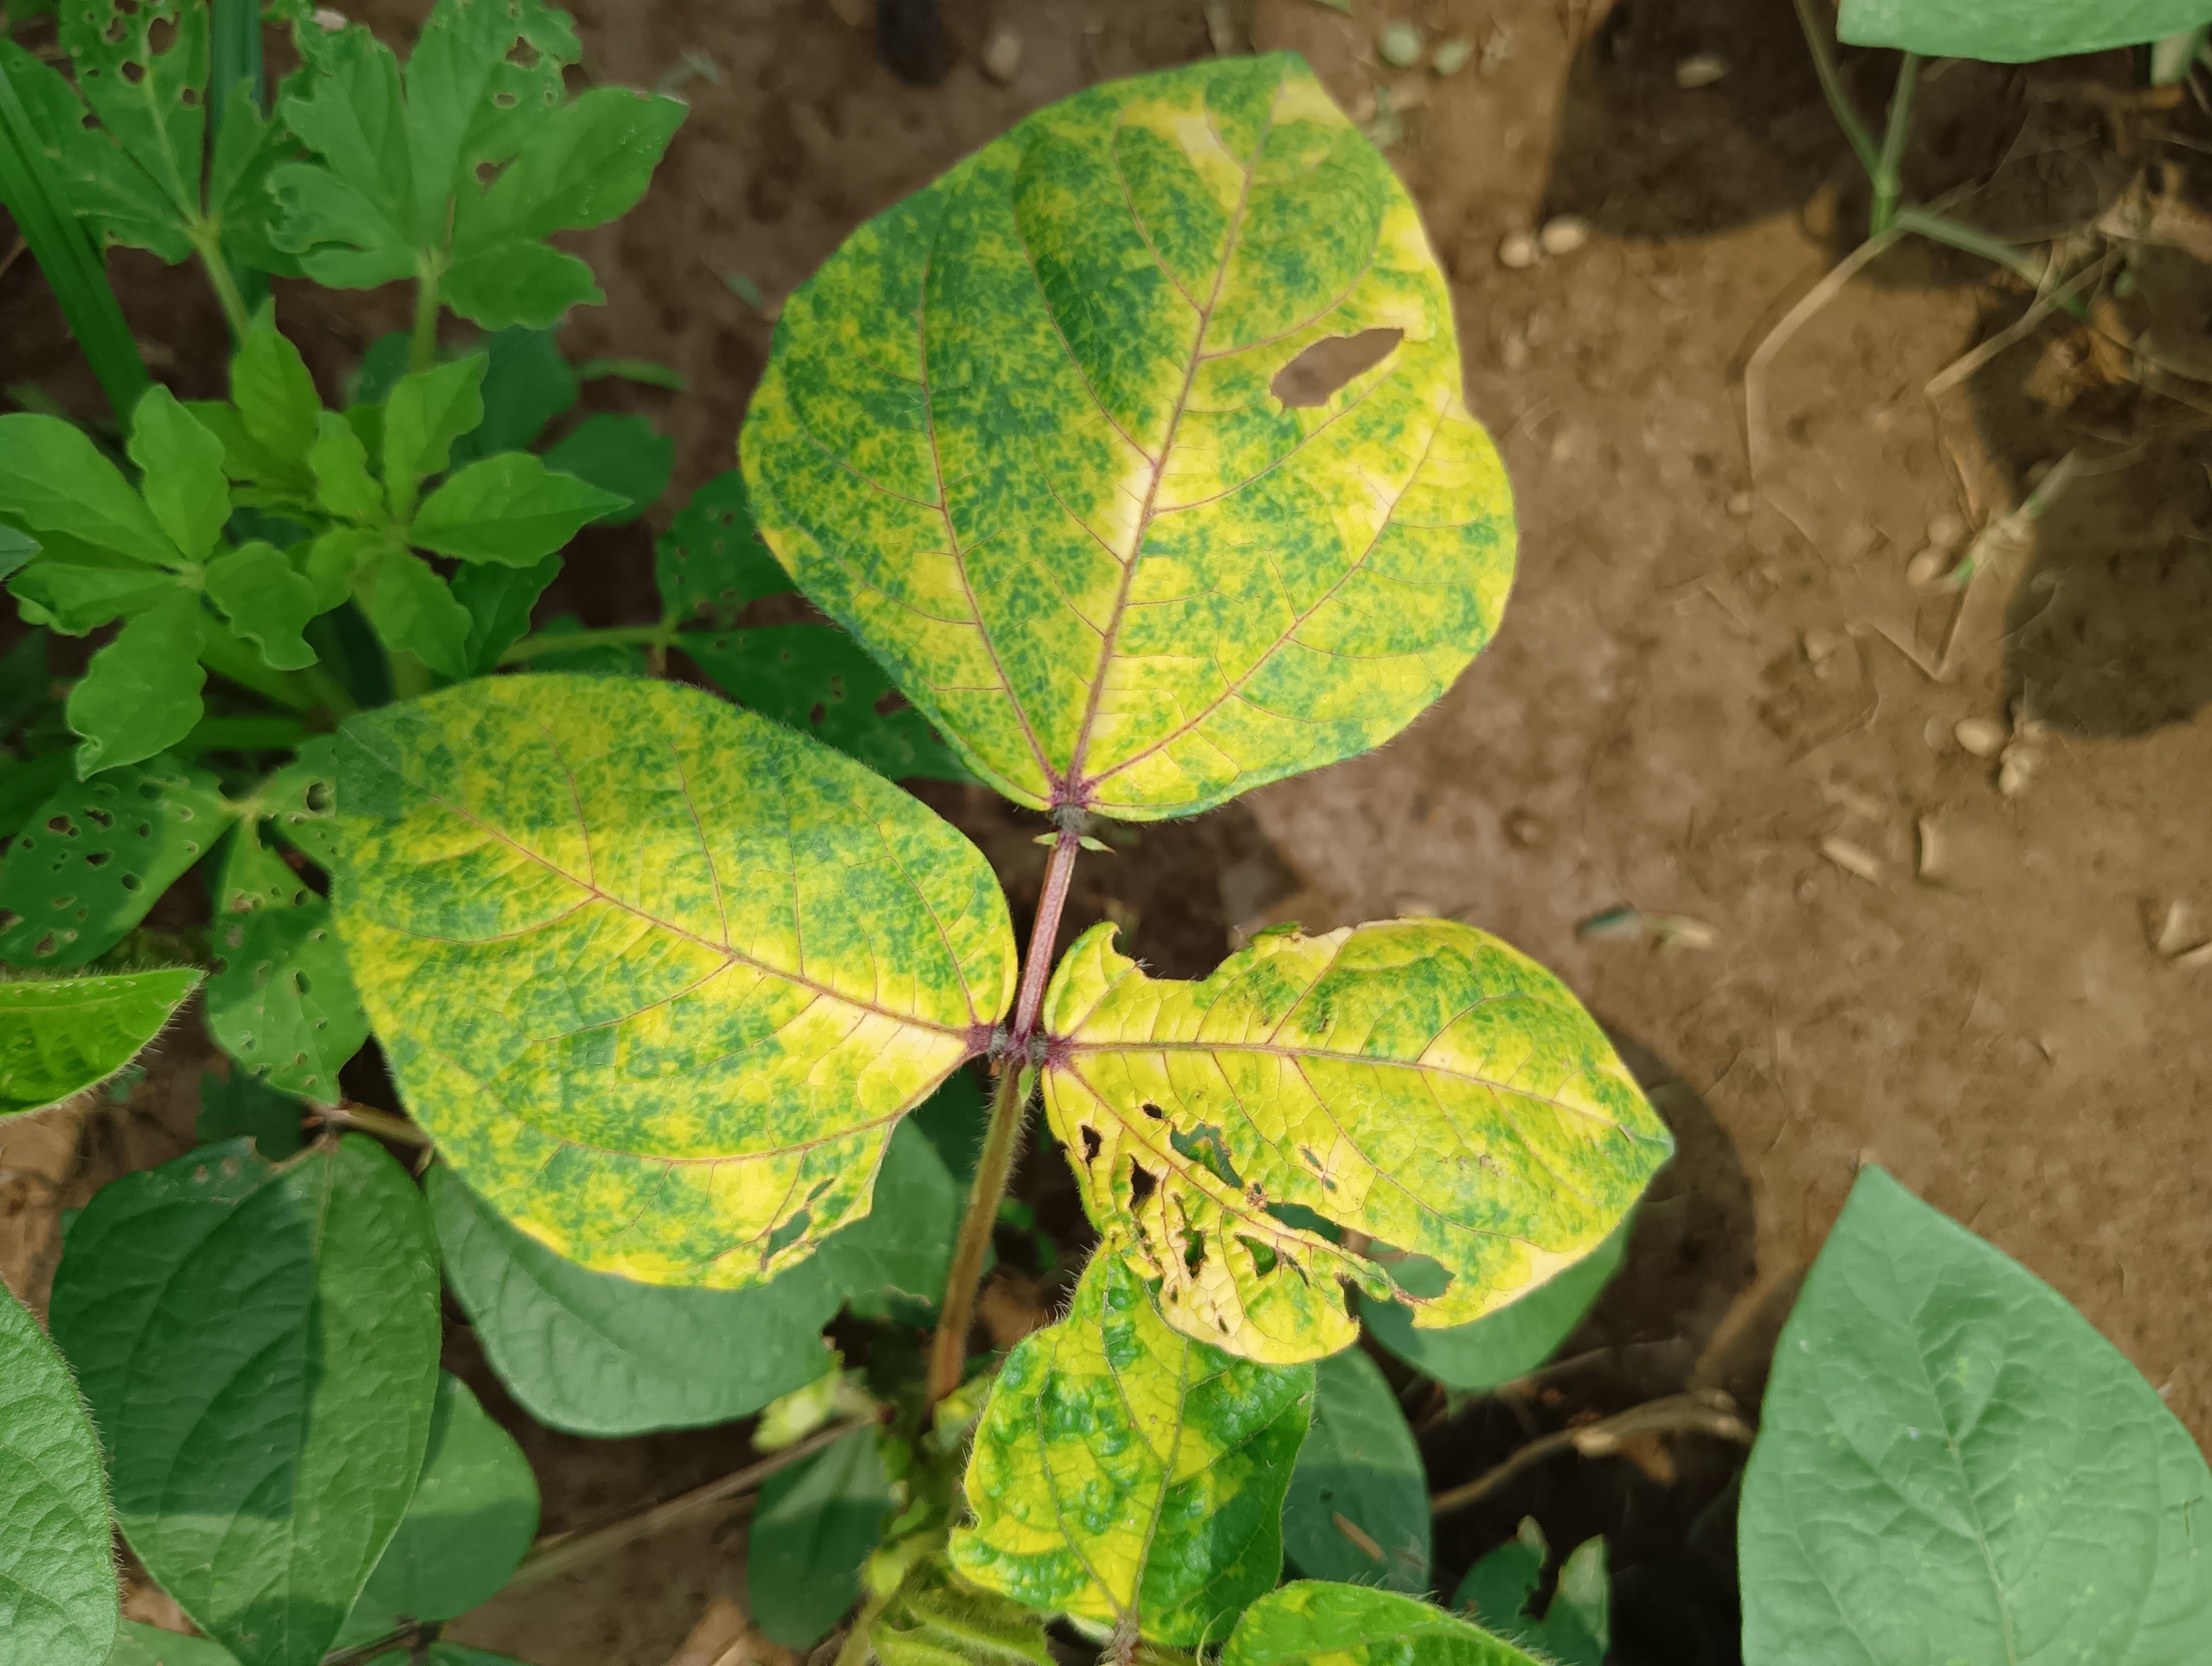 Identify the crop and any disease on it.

mungbean, yellow mosaic
